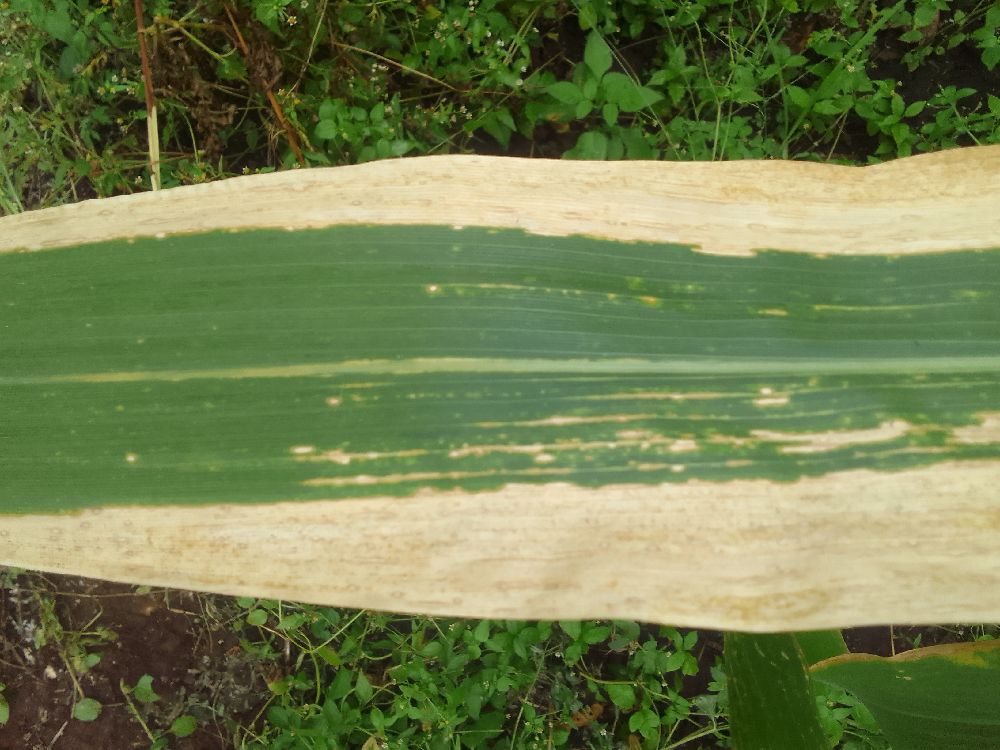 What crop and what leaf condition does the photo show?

maize, maize lethal necrosis
